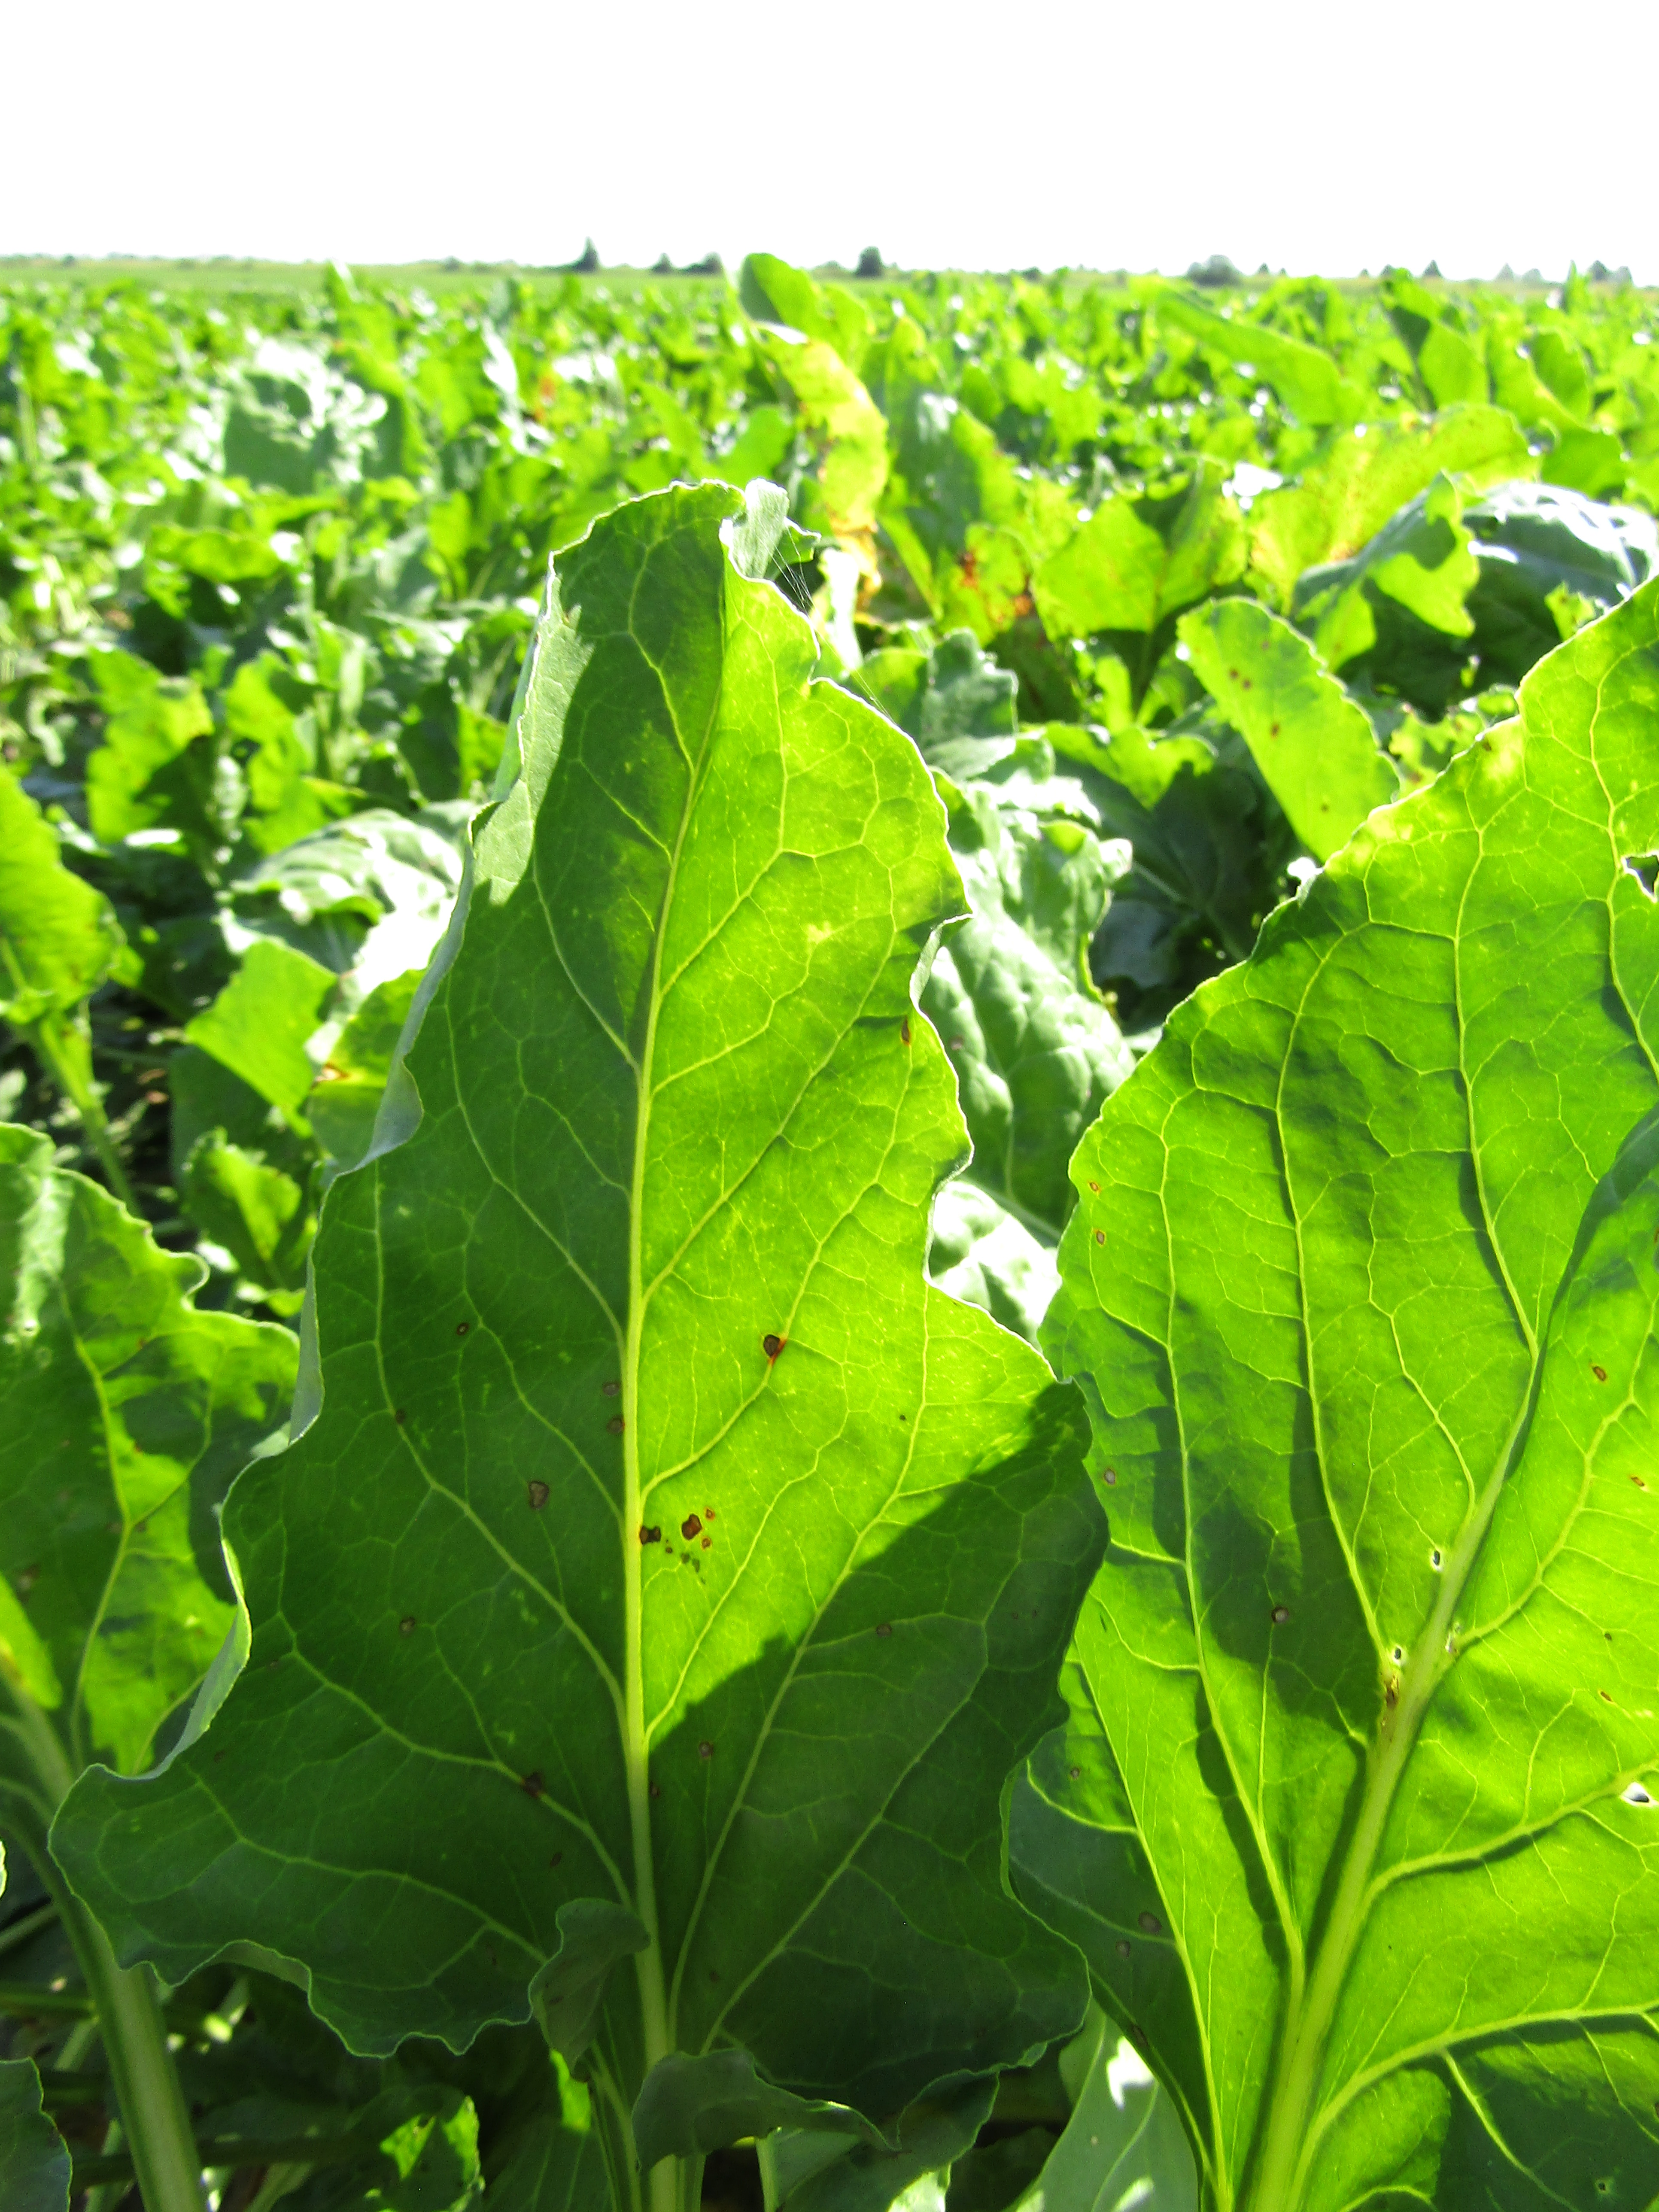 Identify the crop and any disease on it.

beet, cercospora
